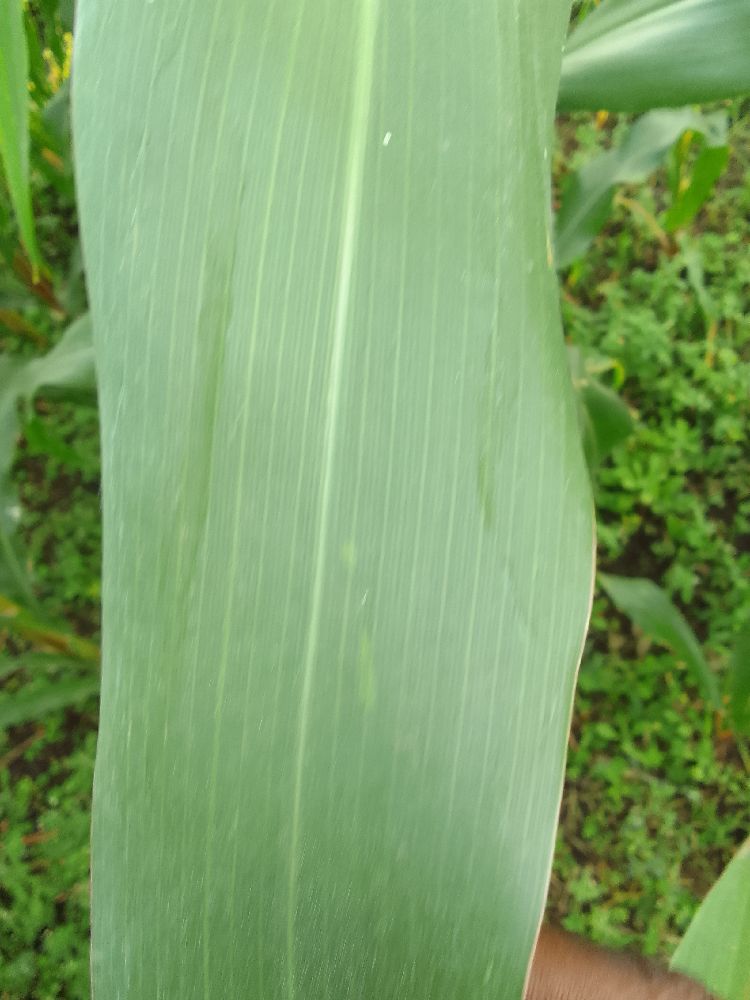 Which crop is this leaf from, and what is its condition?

maize, healthy
